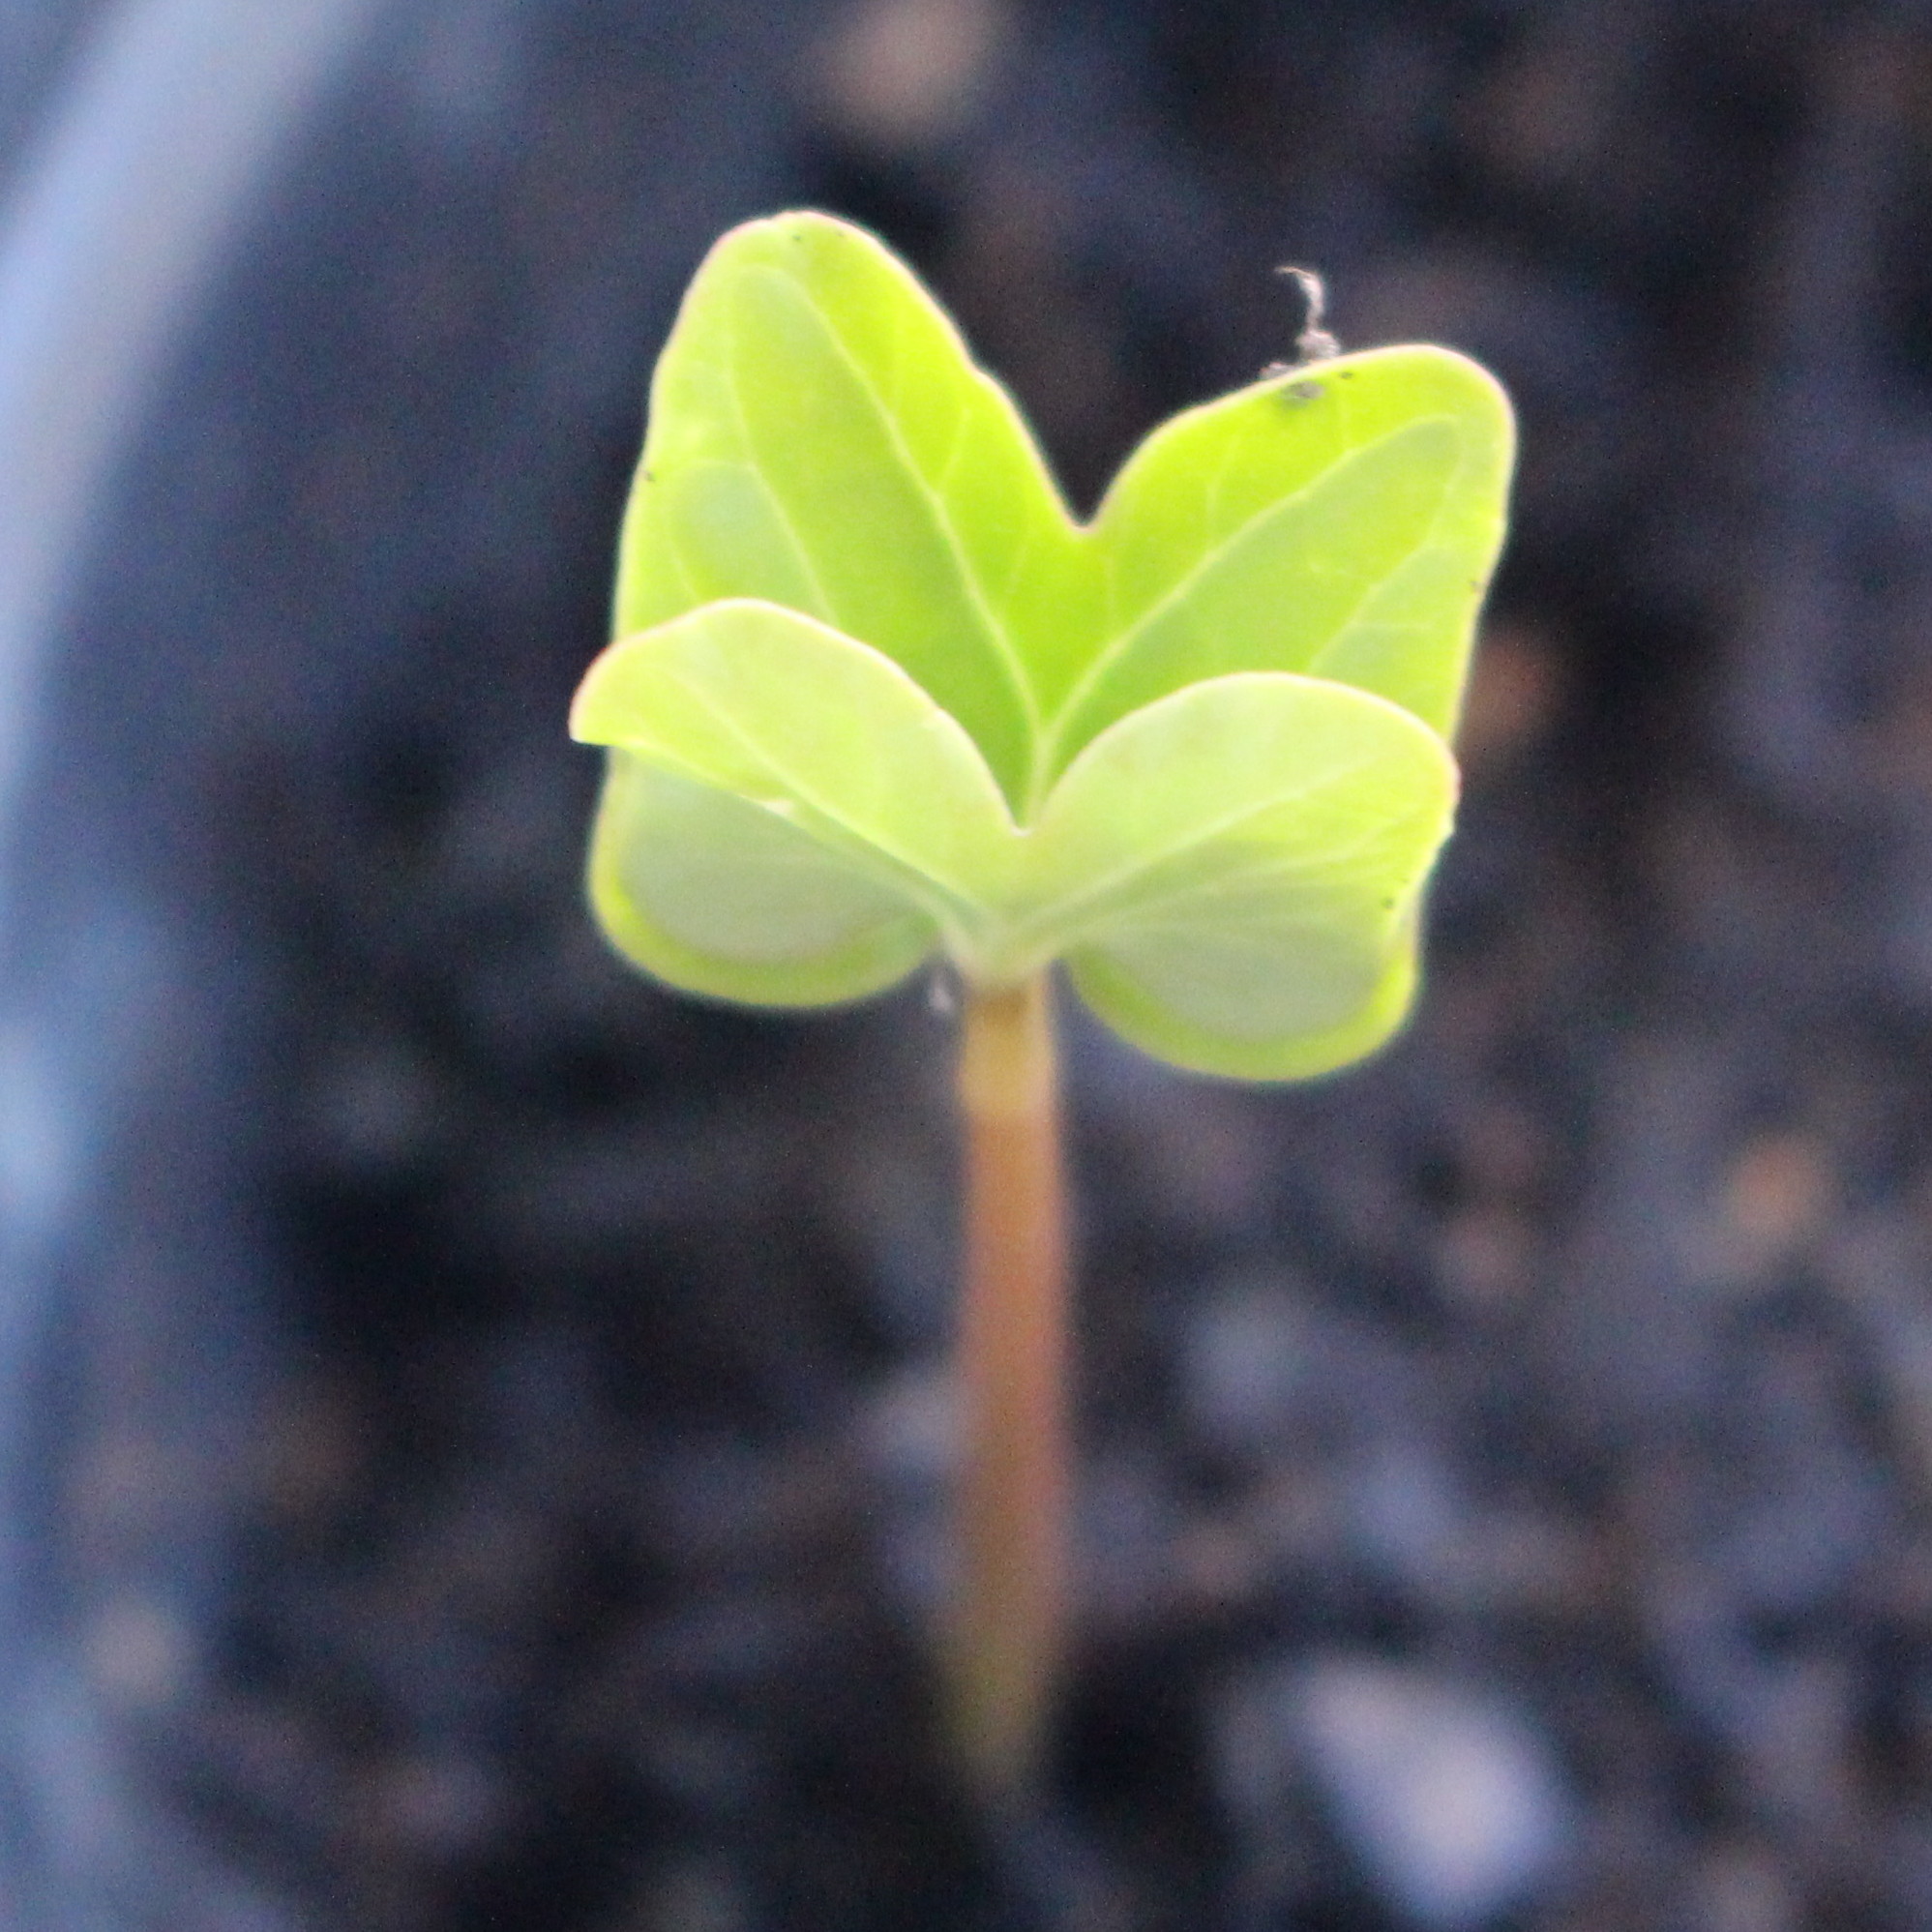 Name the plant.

Convolvulus arvensis
